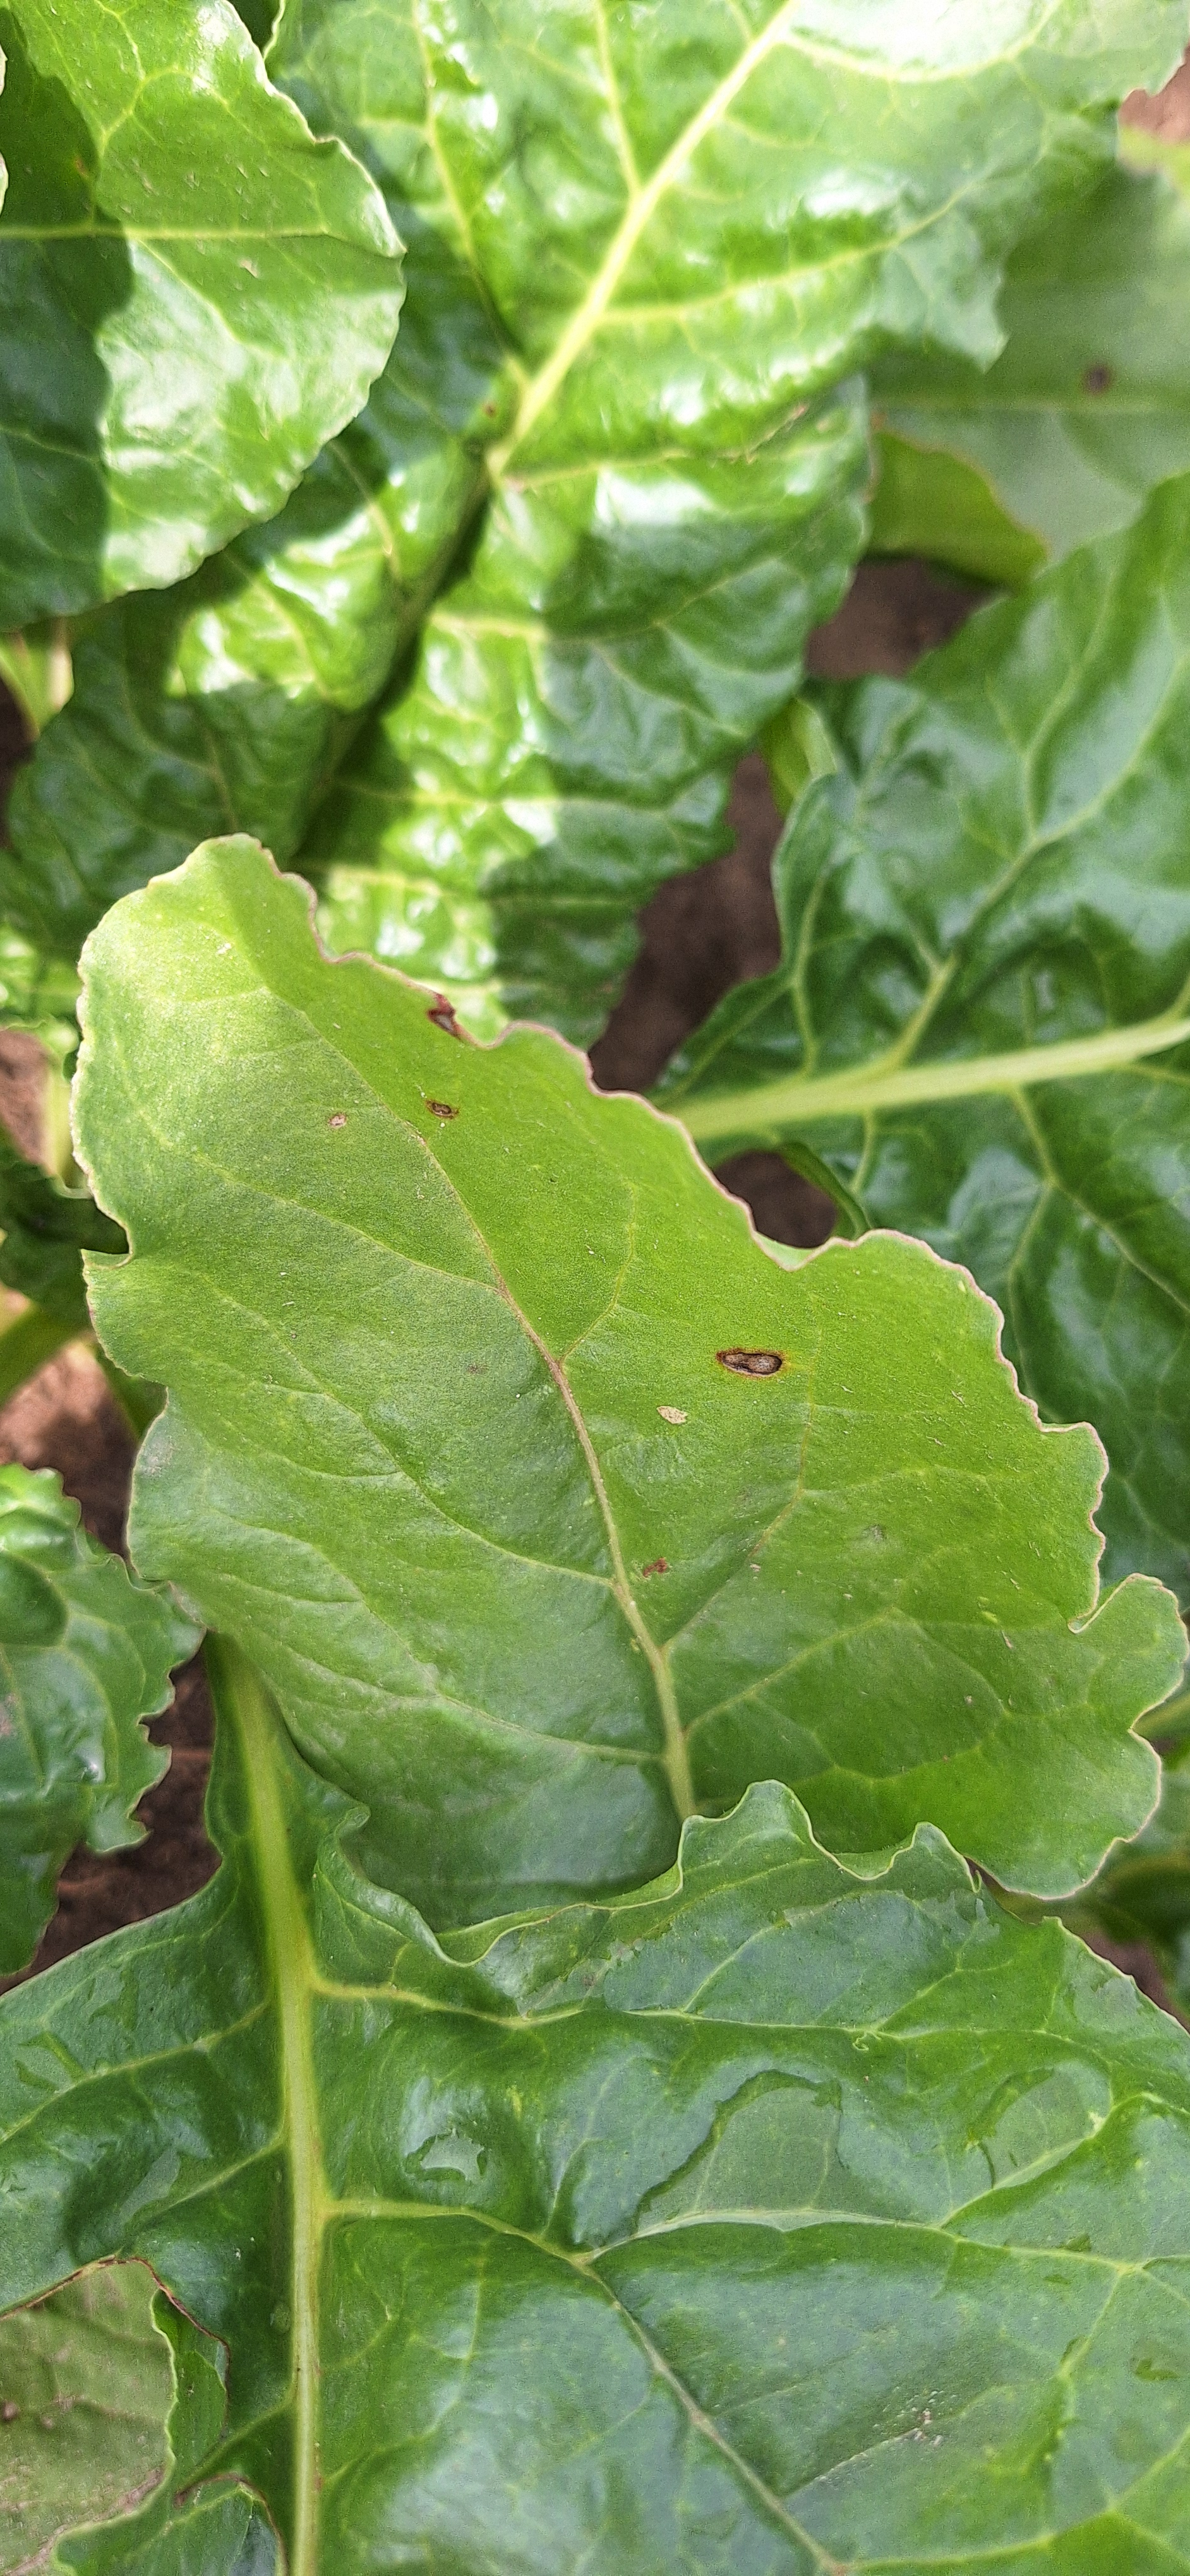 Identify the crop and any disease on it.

beet, cercospora
